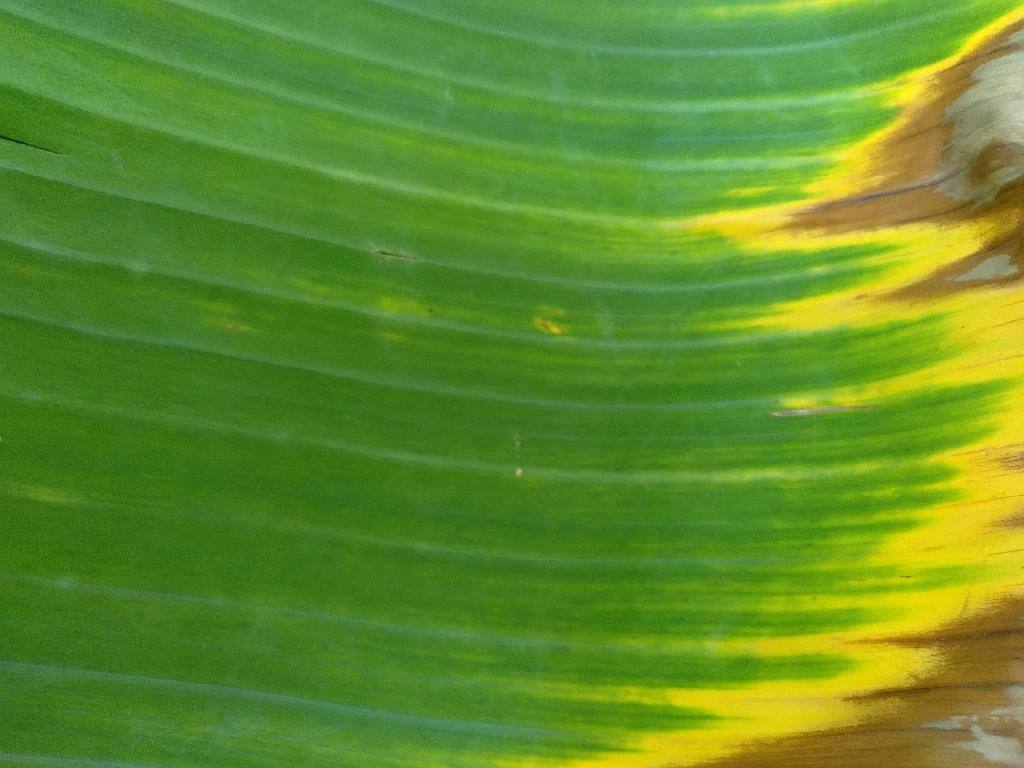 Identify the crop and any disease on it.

banana, fusarium wilt race 1
